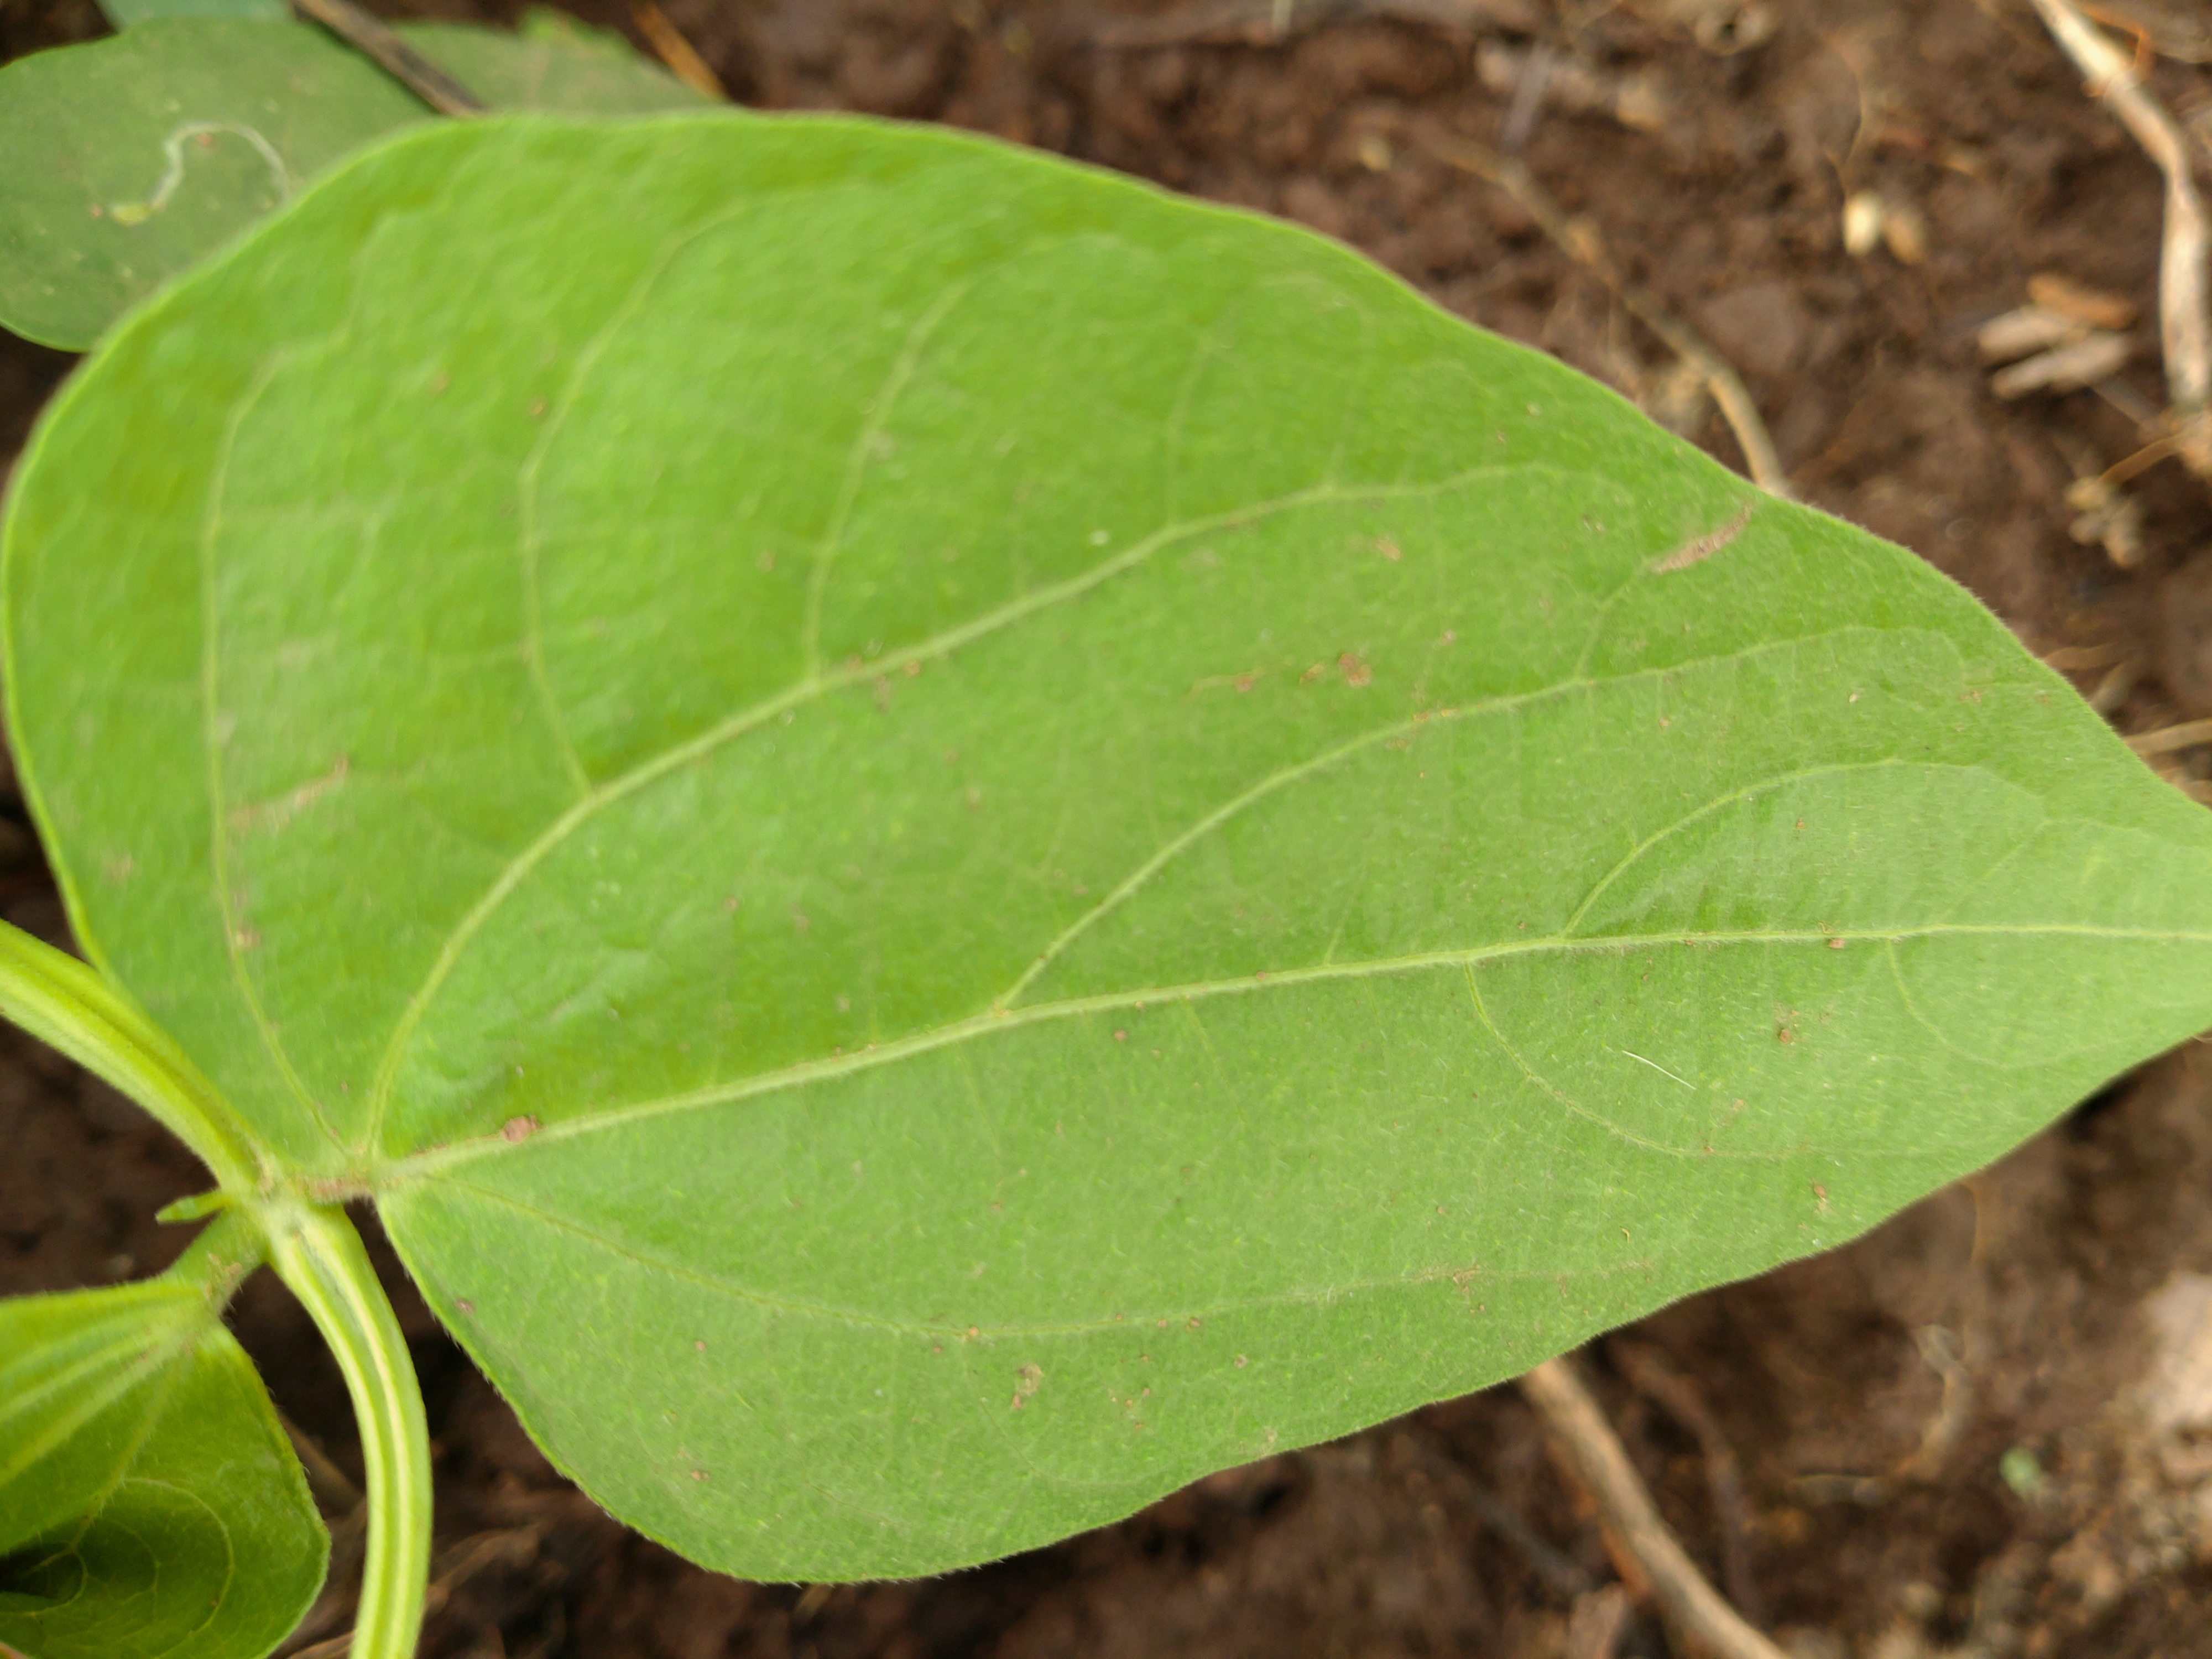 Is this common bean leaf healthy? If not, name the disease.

healthy
